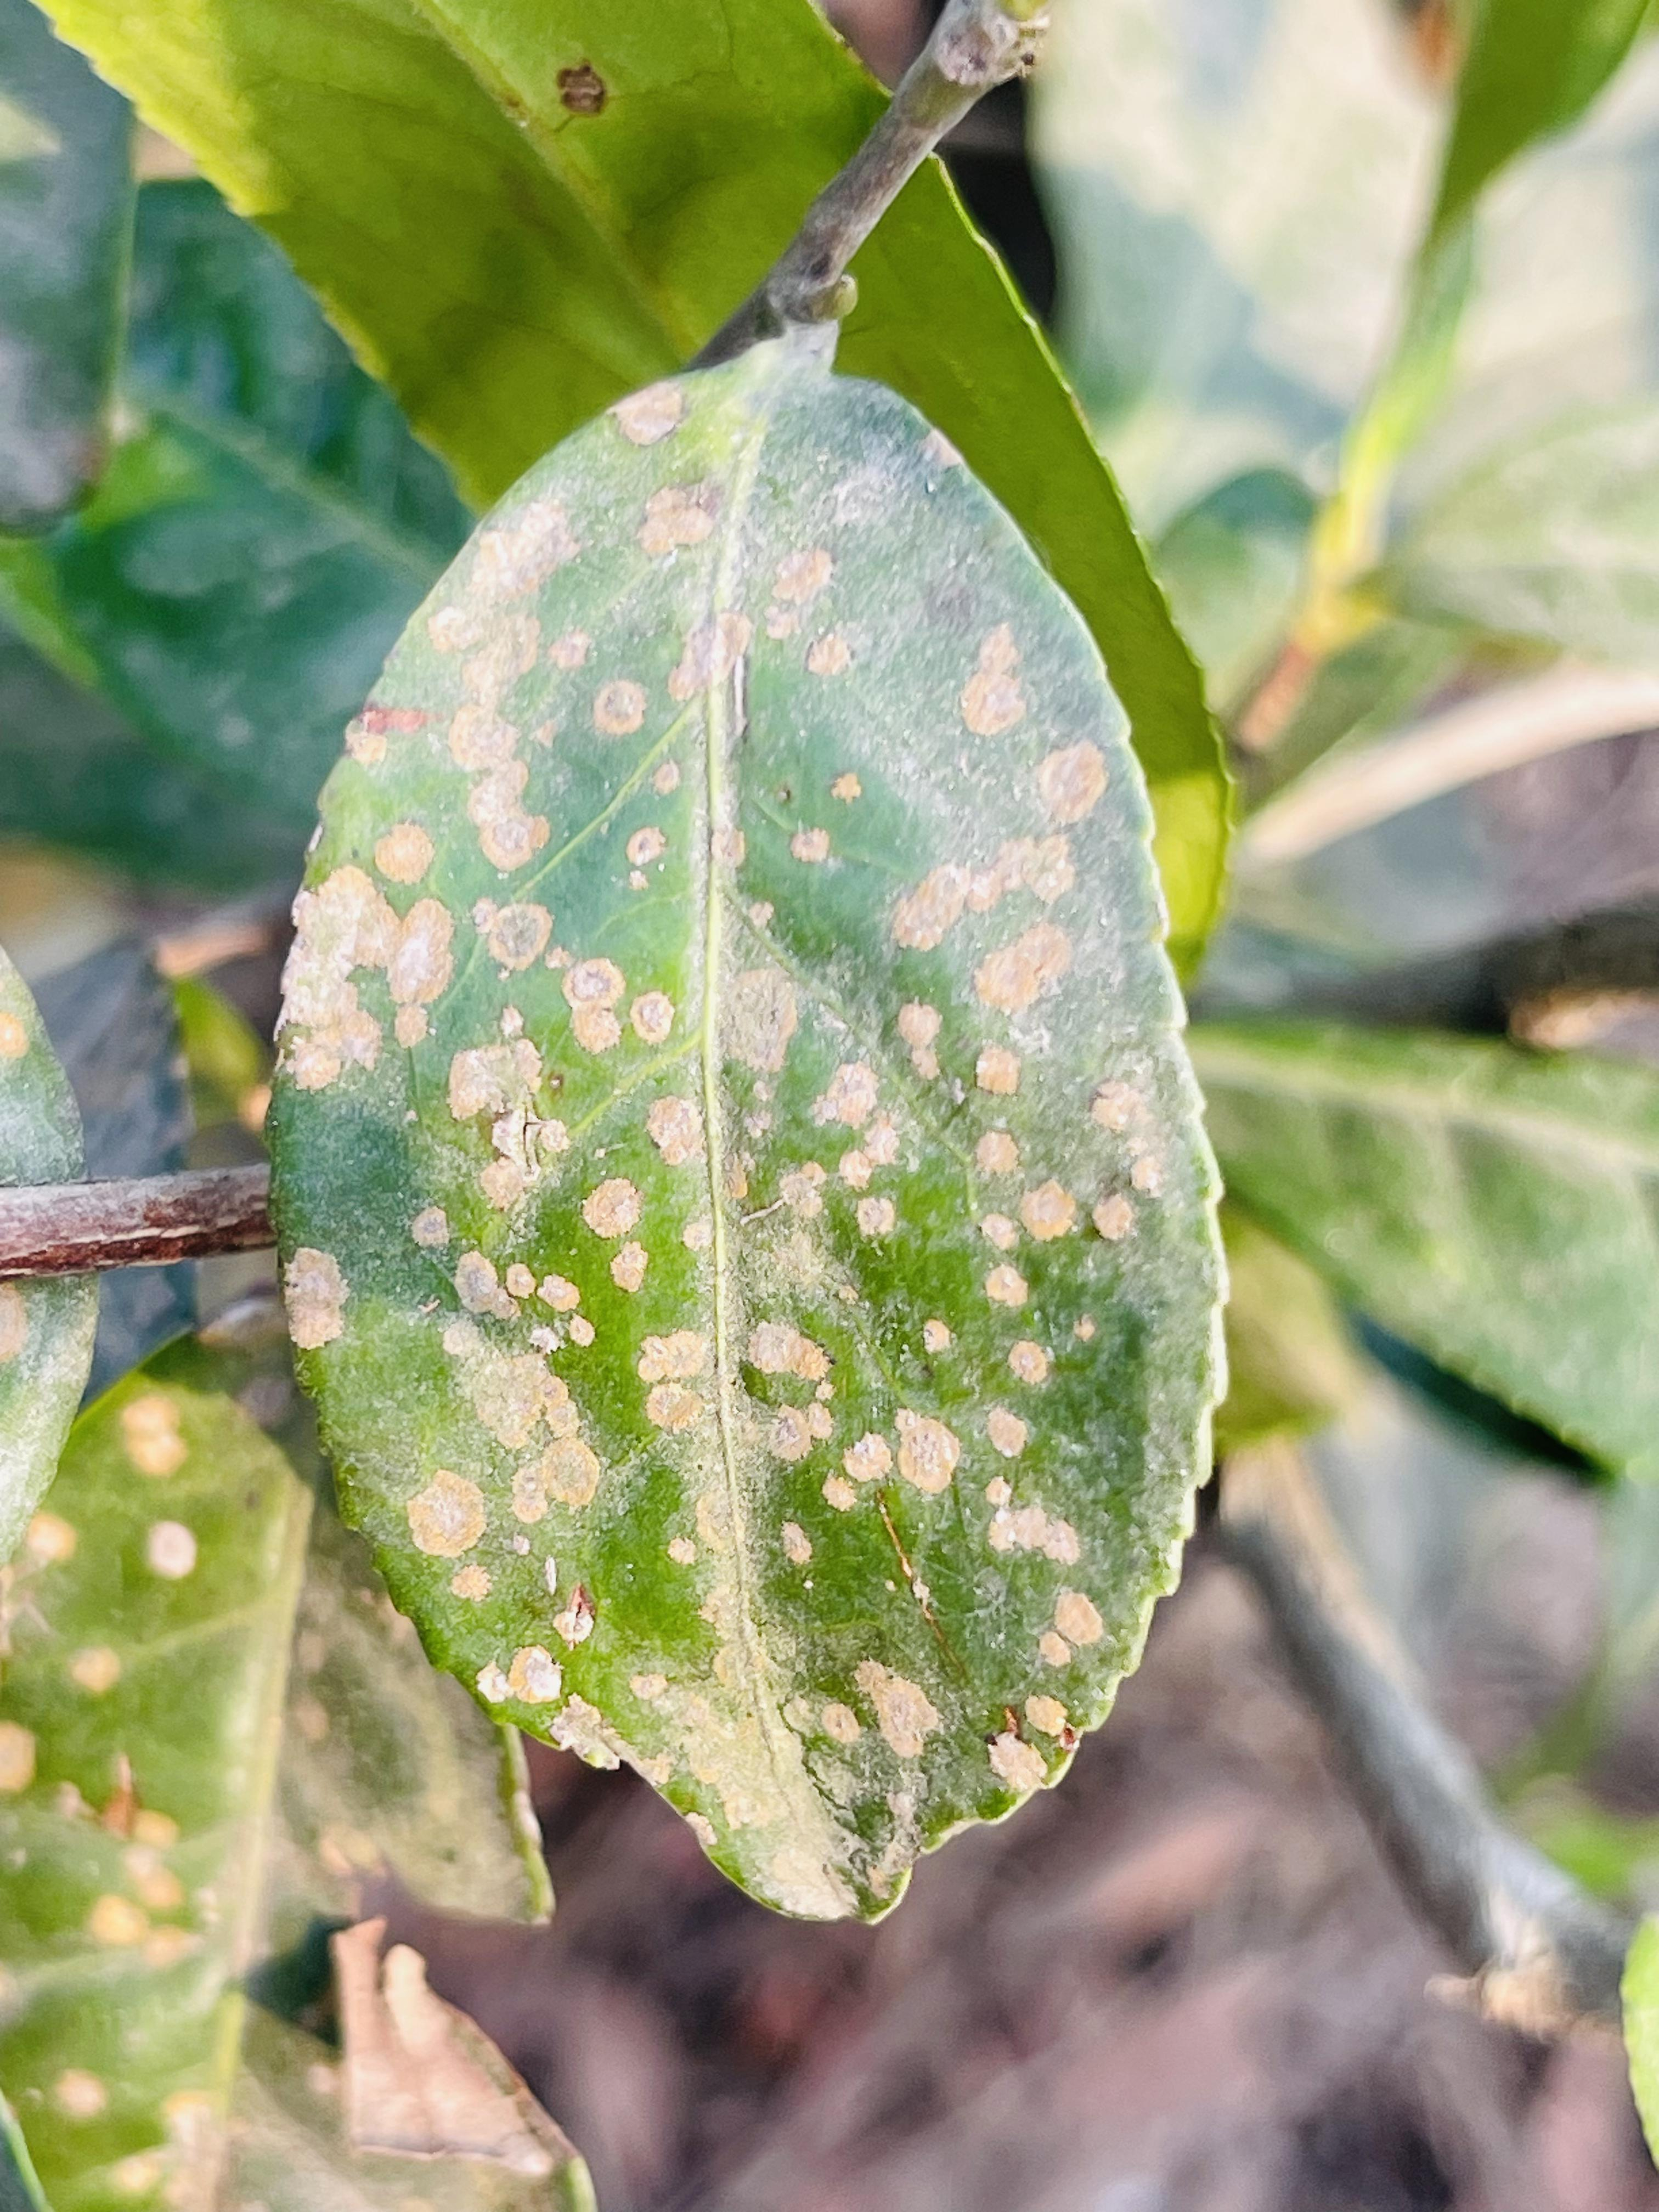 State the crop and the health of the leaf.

tea, red rust
